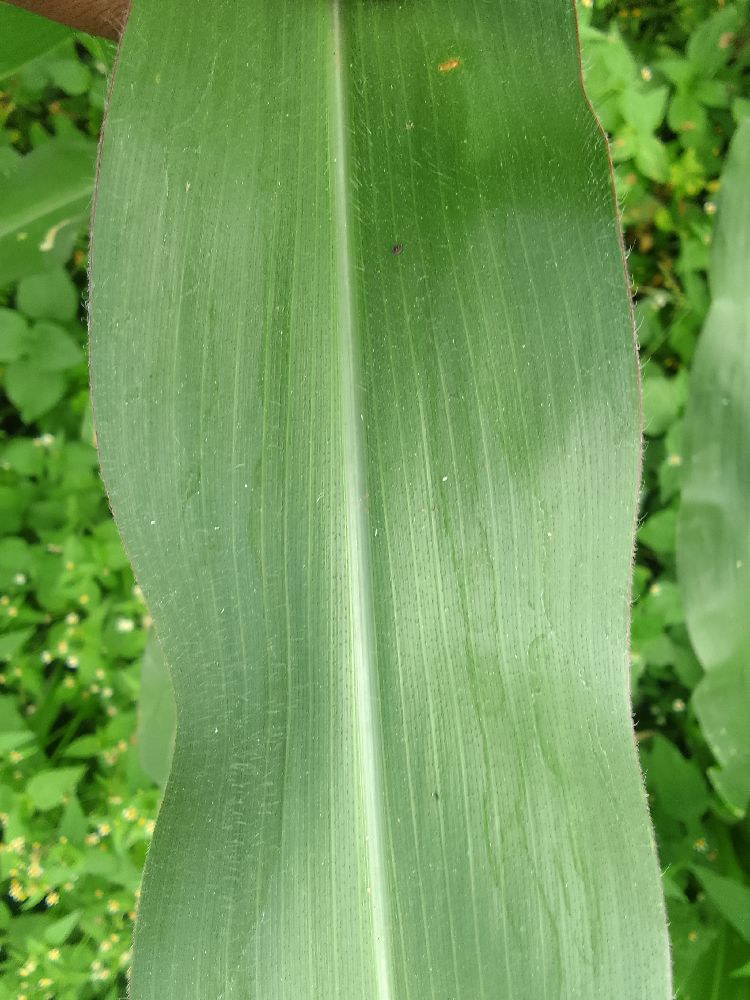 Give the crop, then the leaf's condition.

maize, healthy
